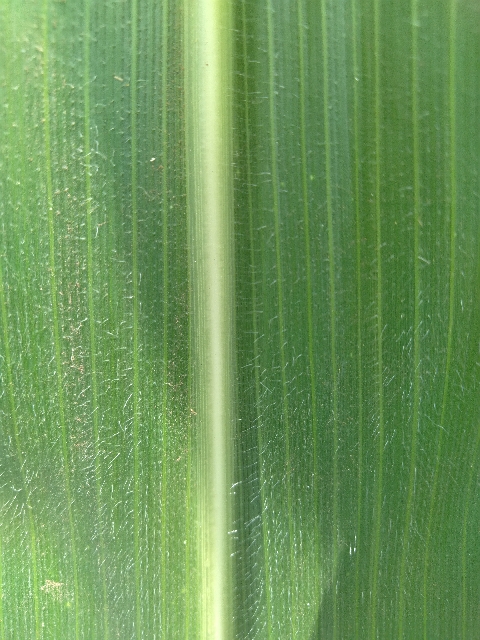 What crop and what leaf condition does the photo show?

maize, healthy
